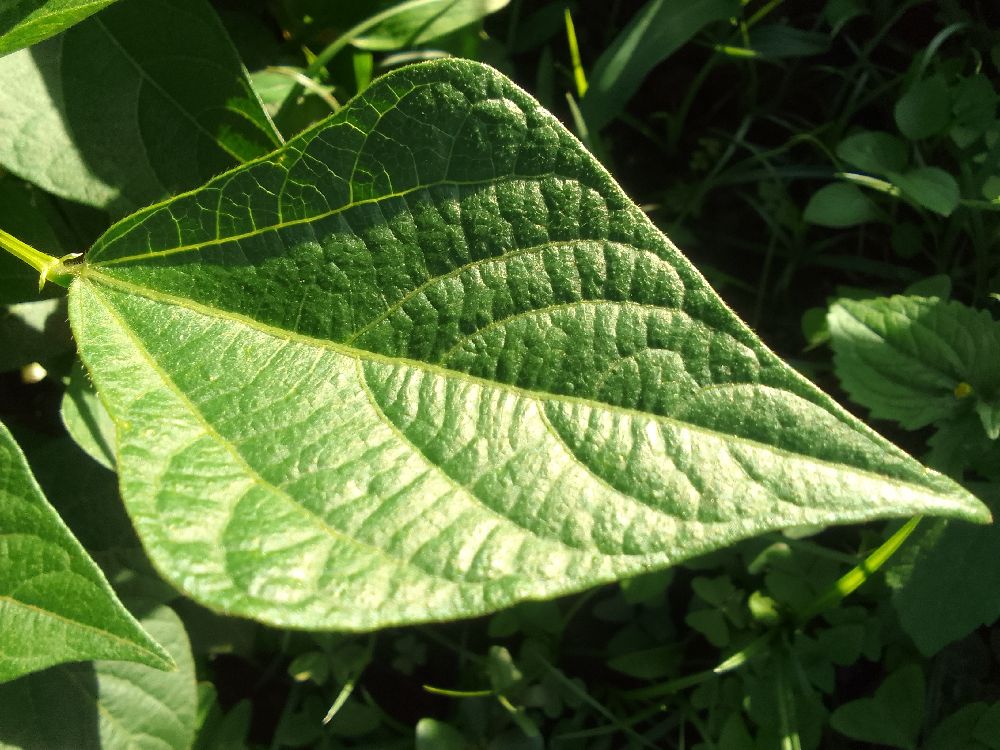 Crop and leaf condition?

common bean, healthy
